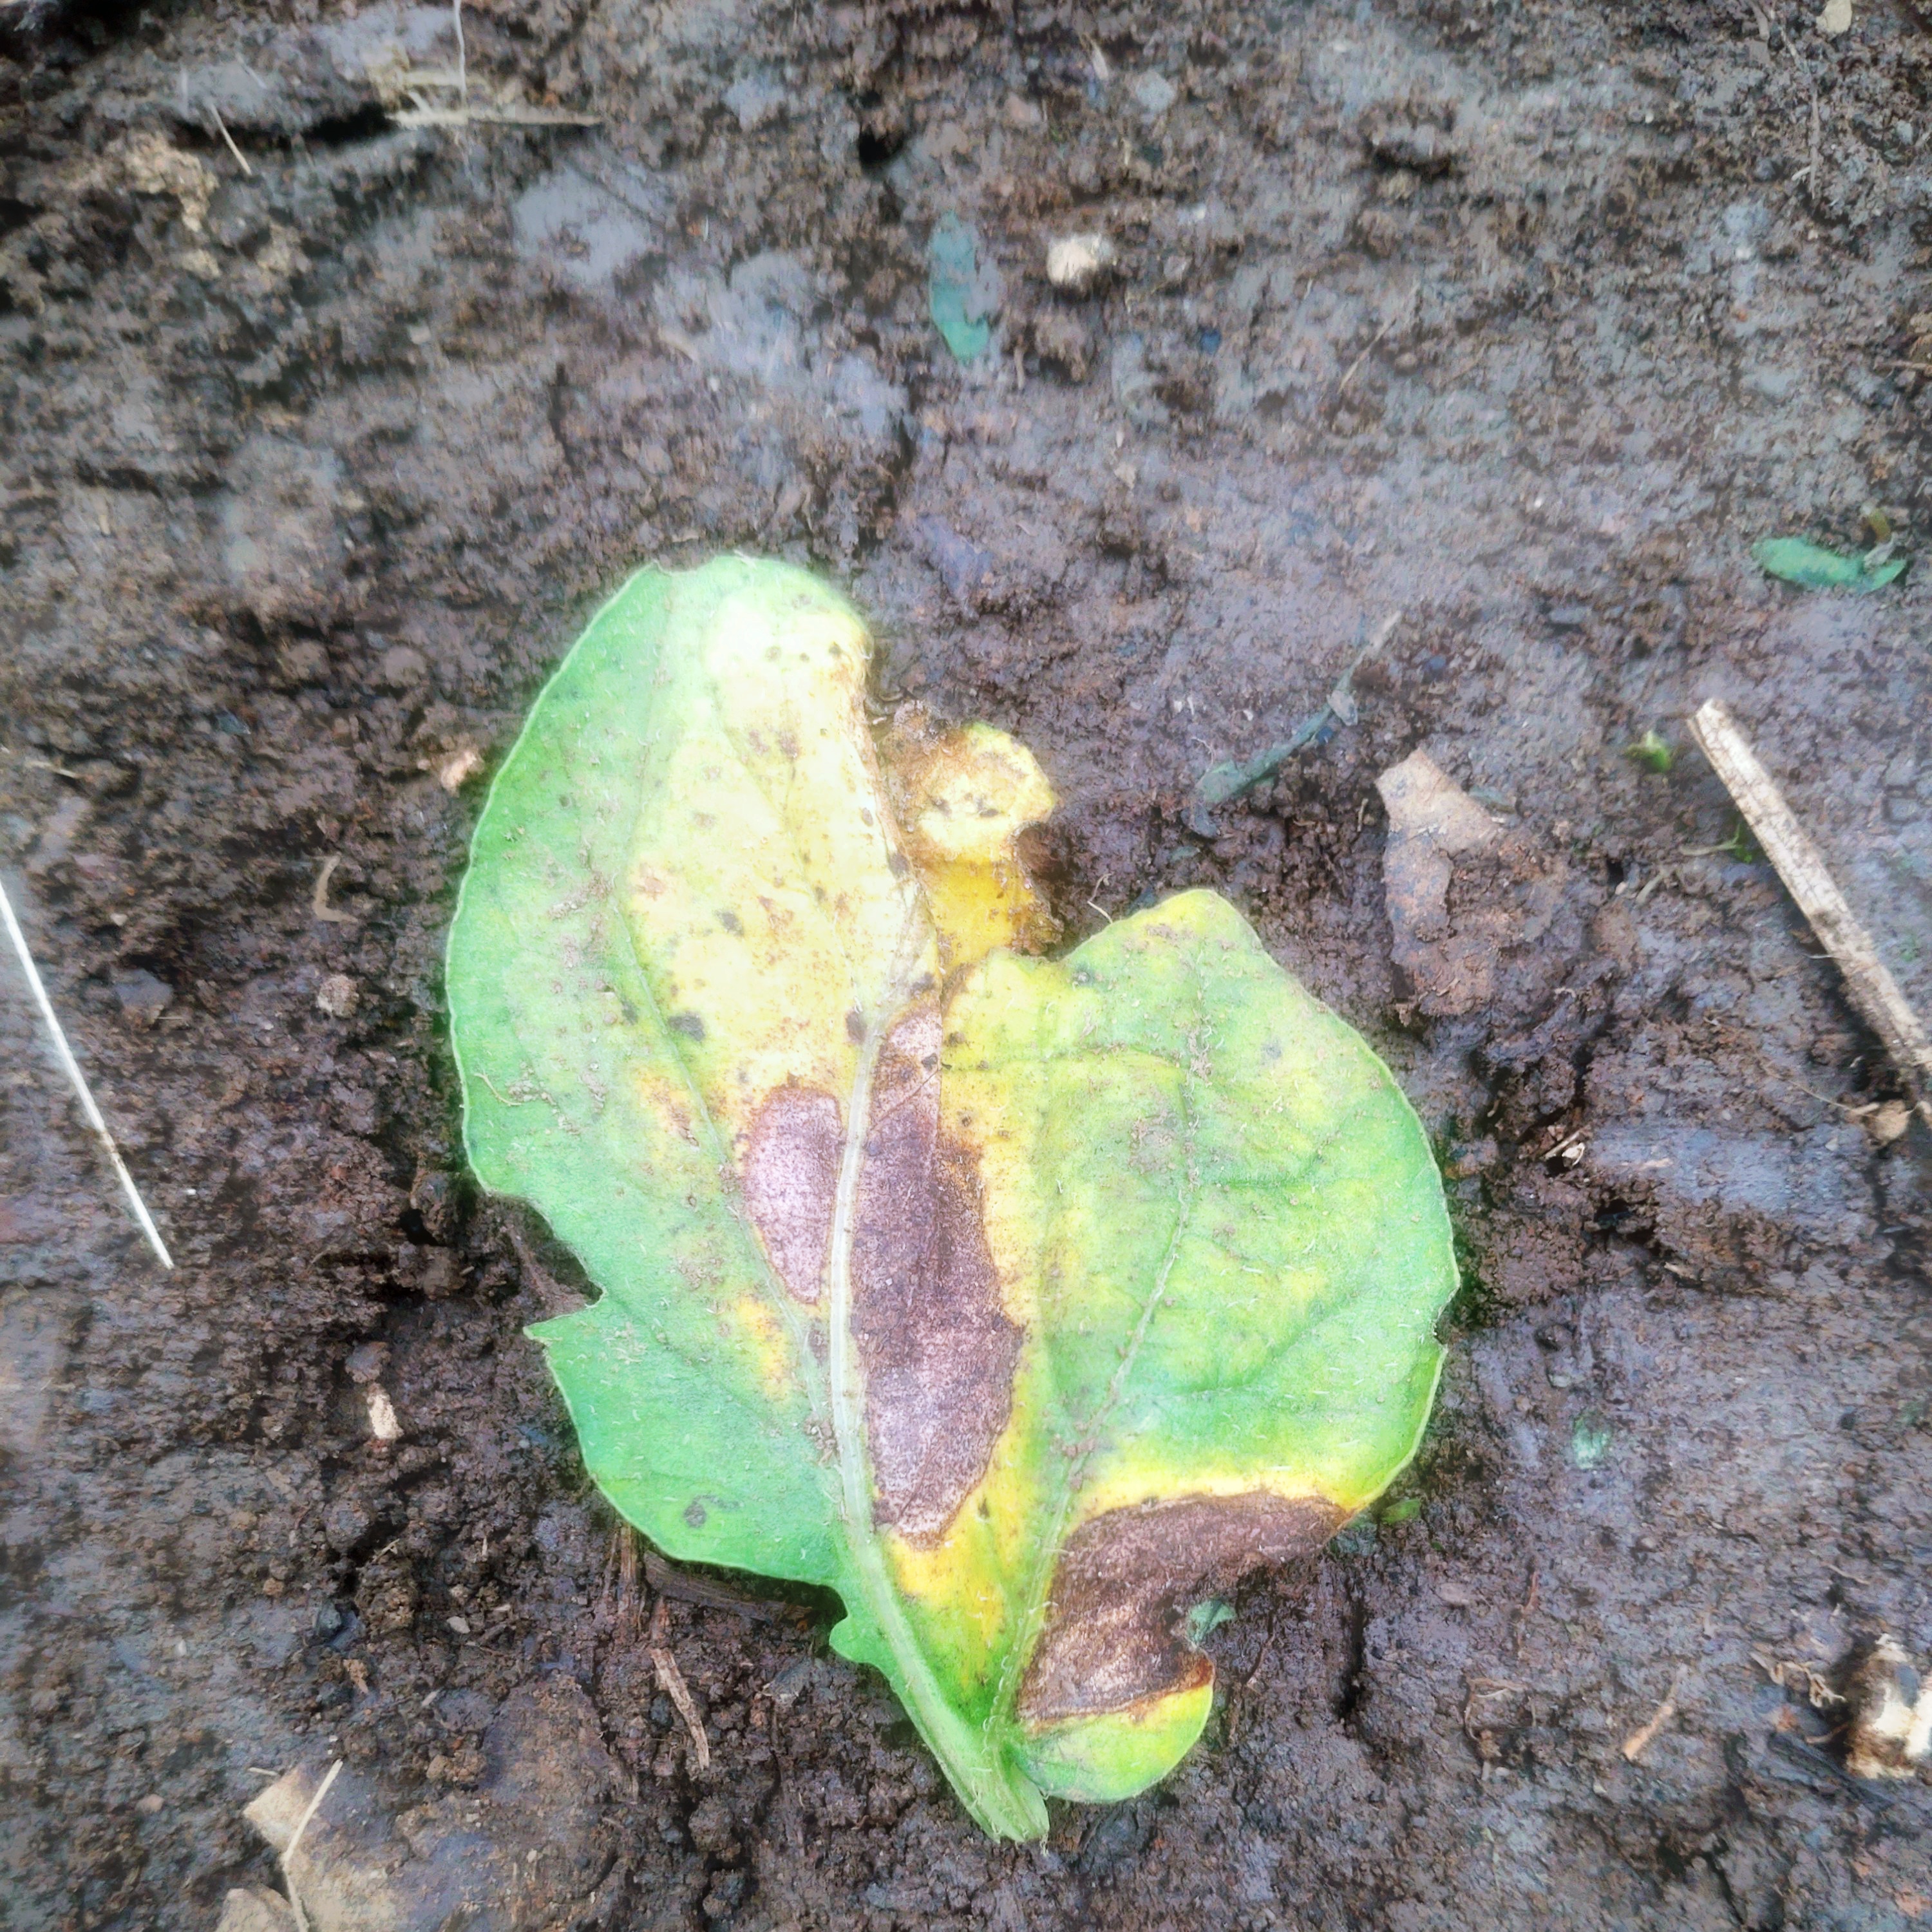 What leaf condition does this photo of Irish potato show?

late blight
